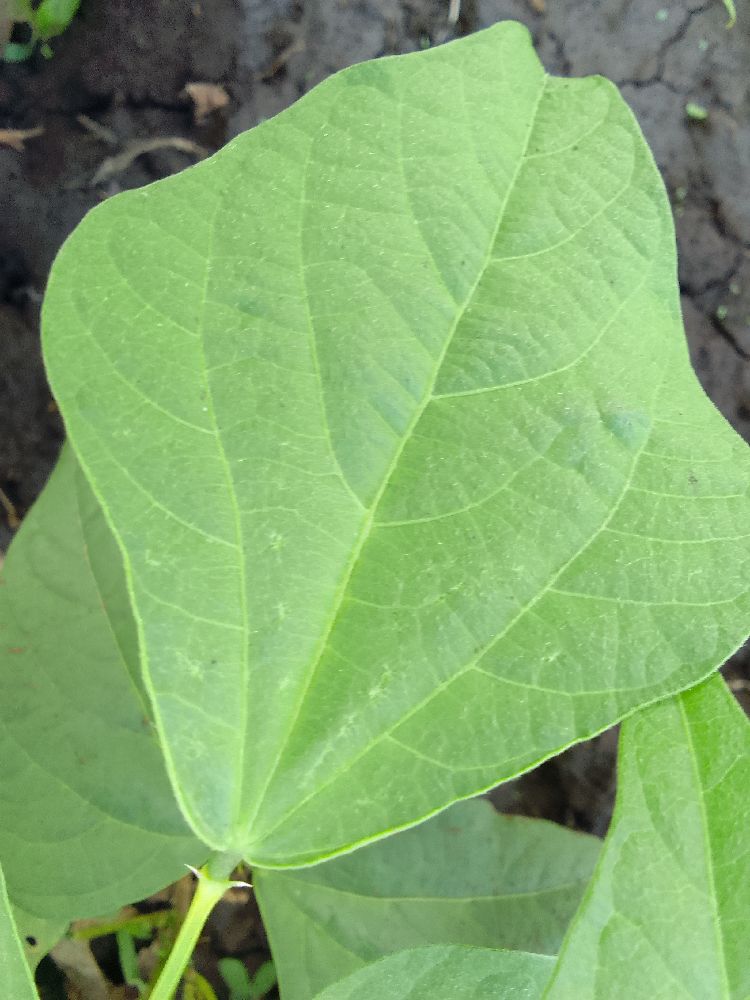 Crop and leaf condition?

common bean, healthy
